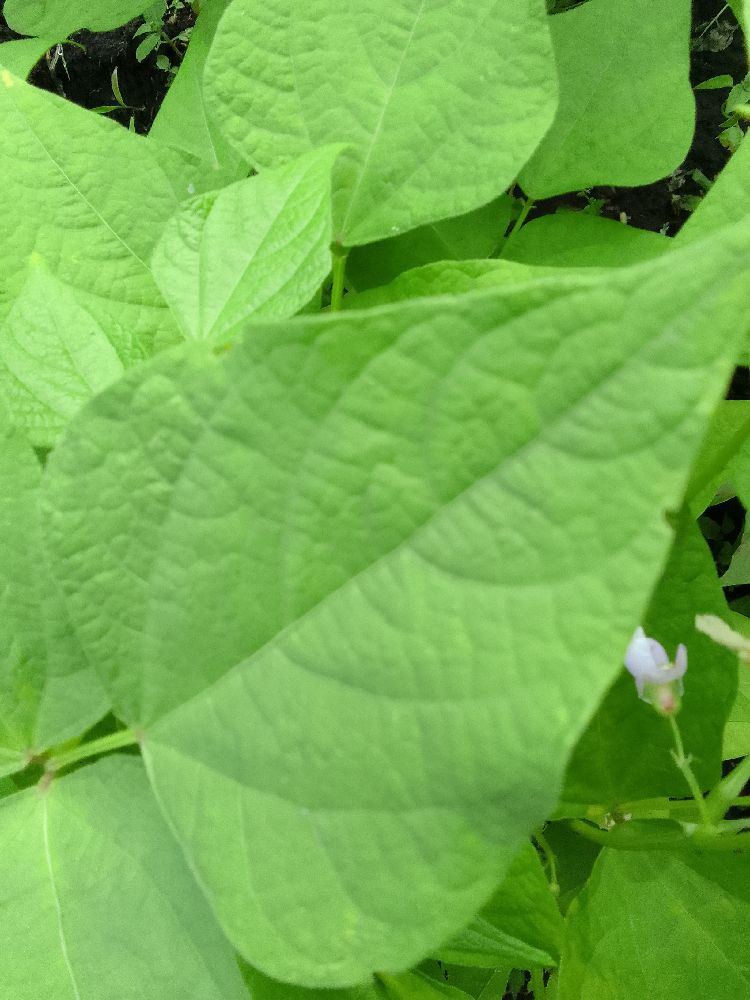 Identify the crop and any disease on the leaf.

common bean, healthy
